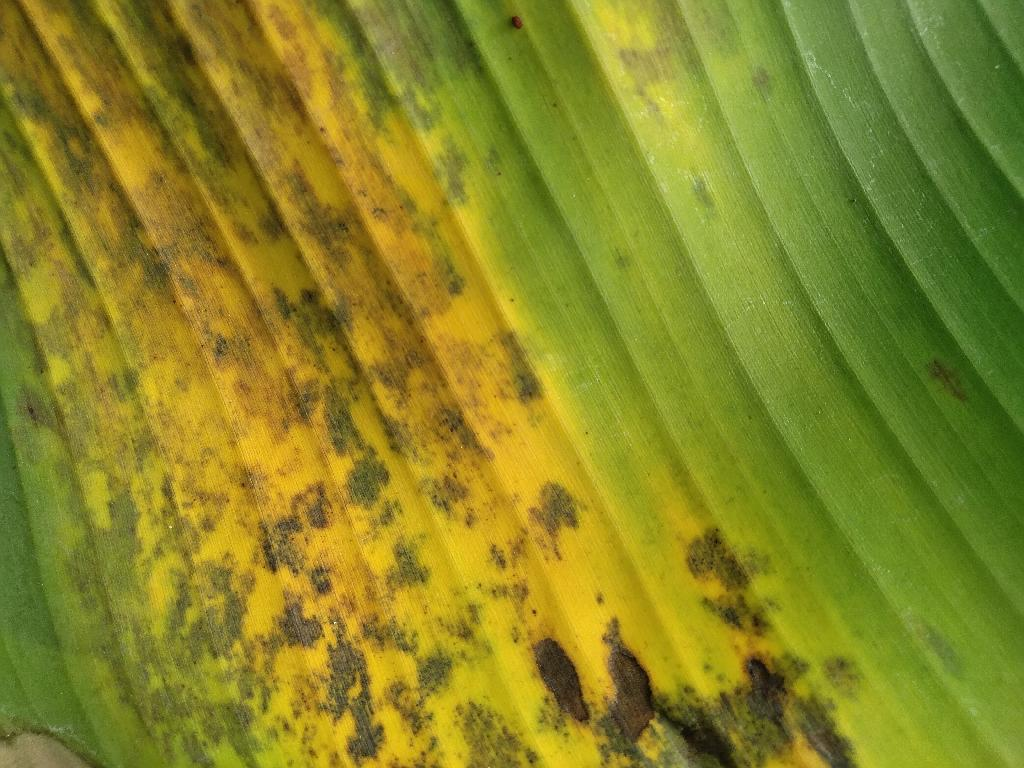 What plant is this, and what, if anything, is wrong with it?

banana, black sigatoka
